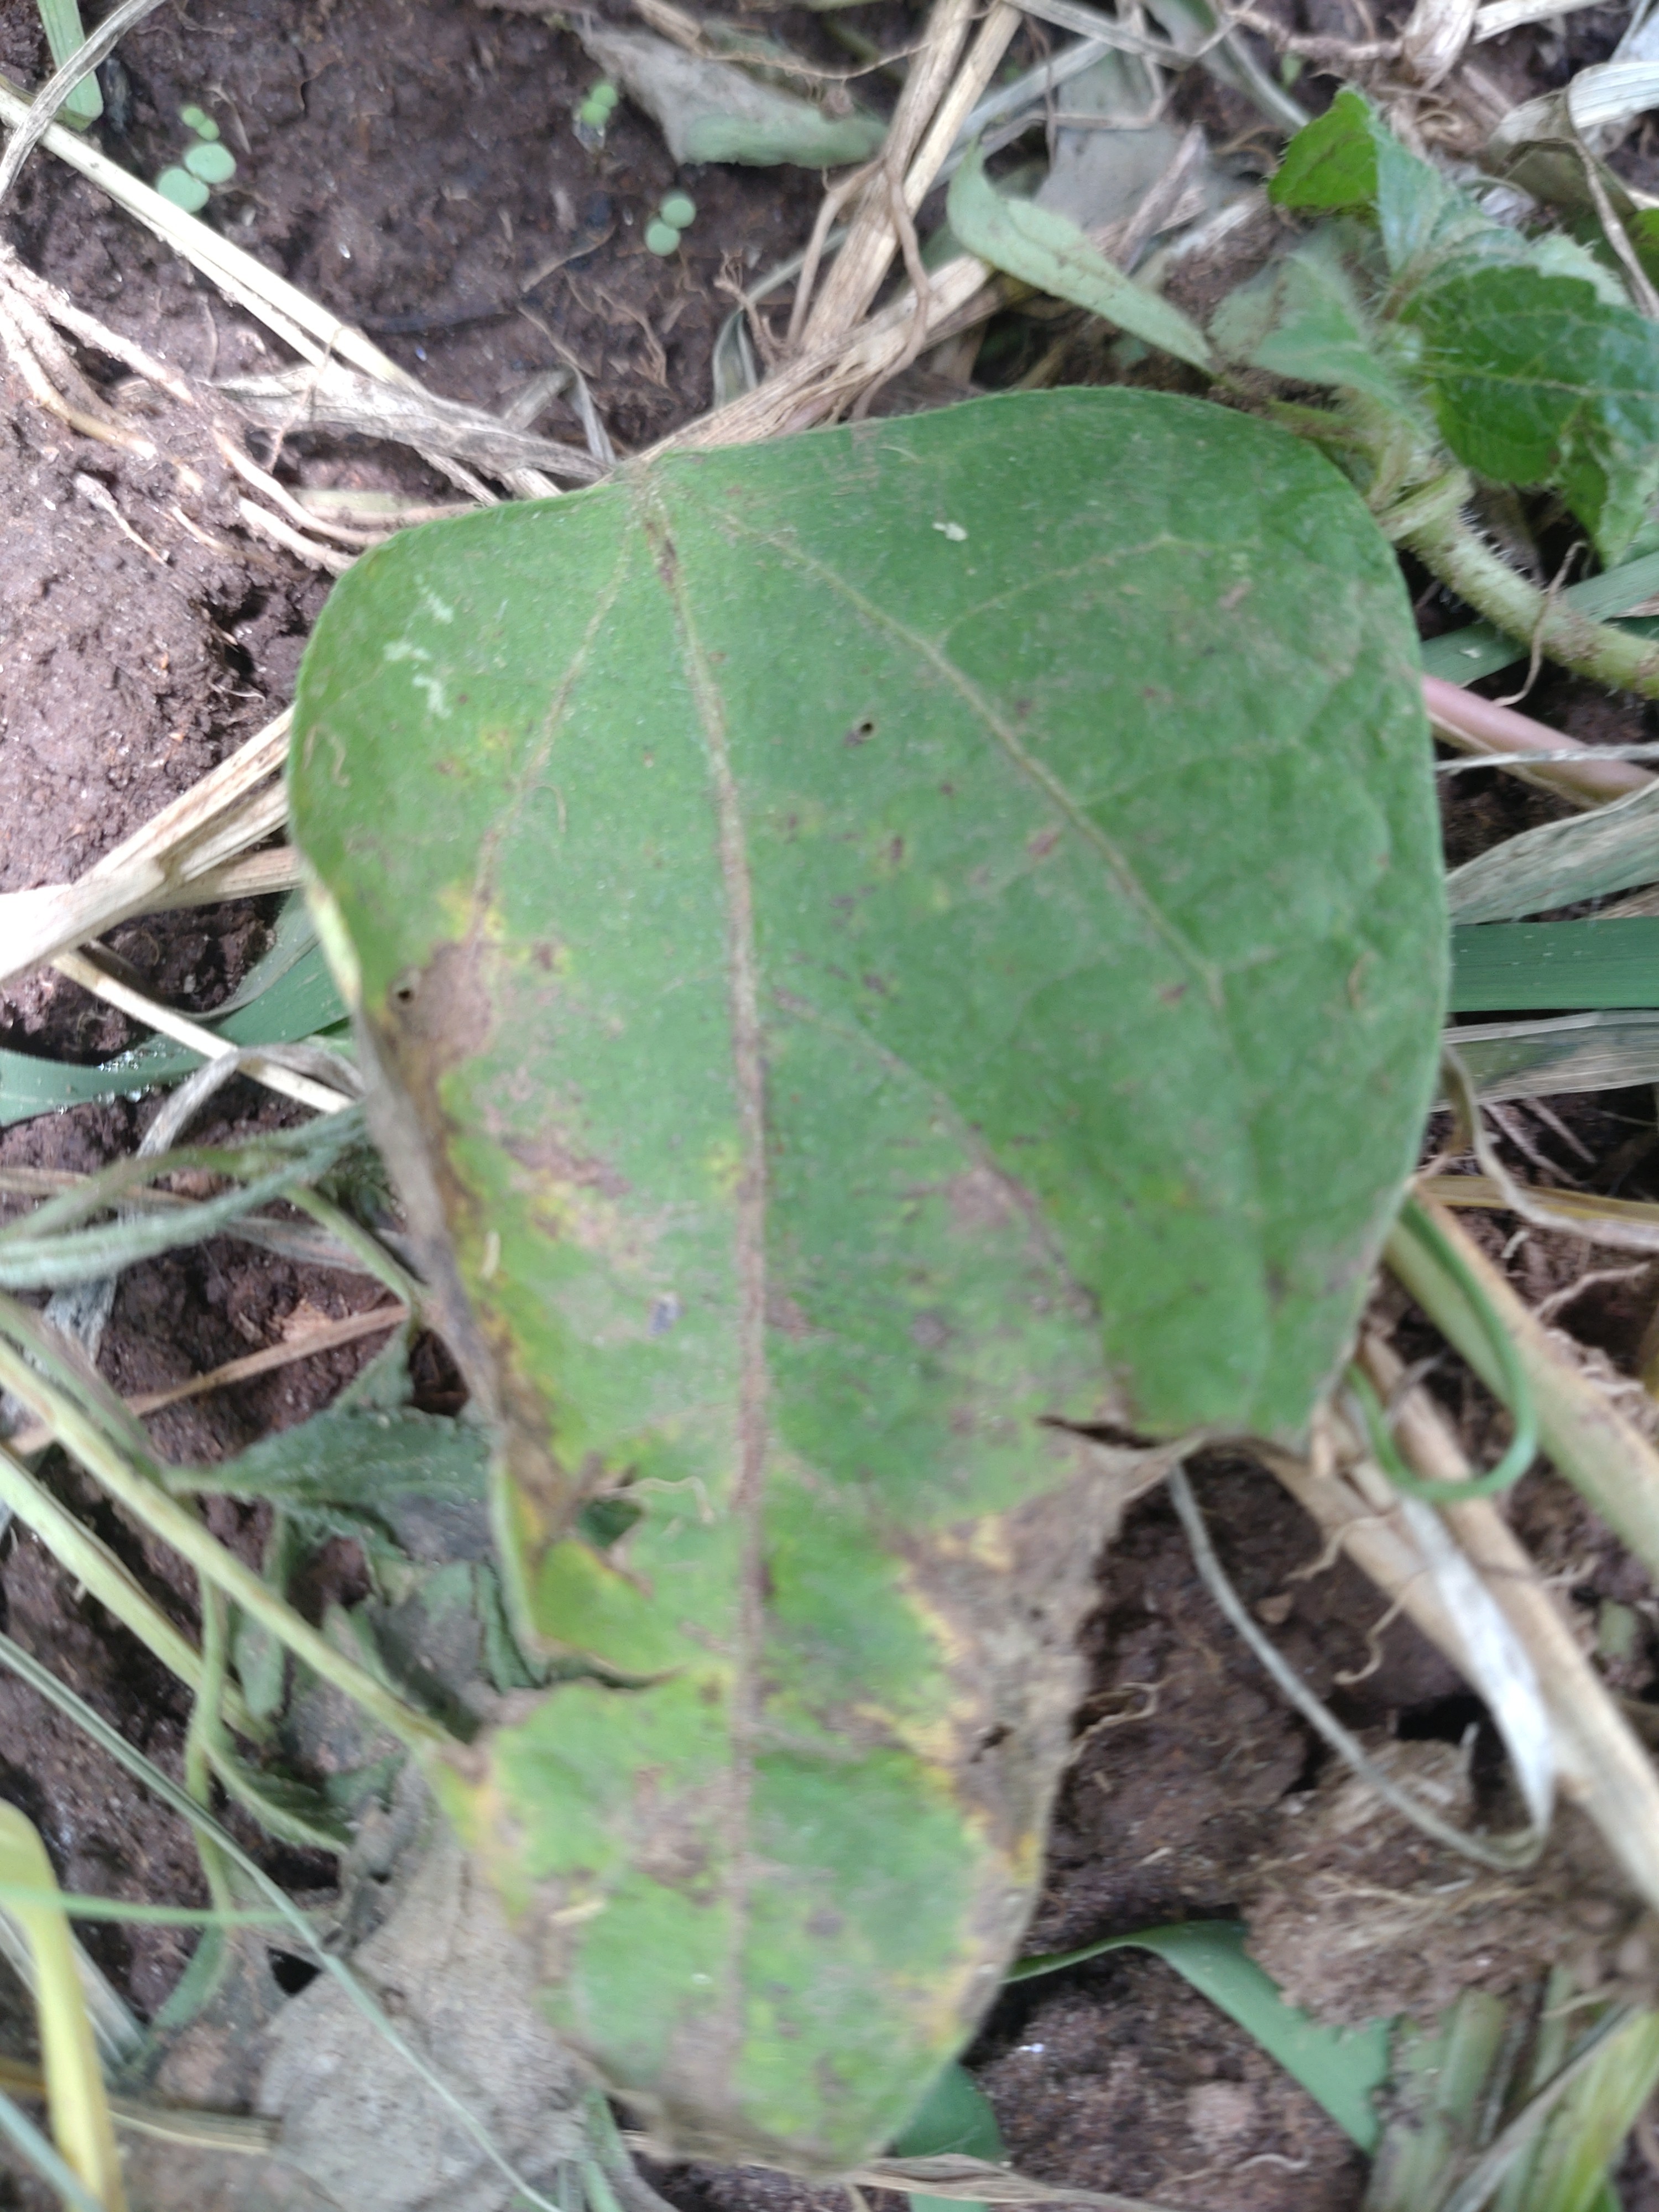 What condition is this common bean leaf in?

anthracnose
